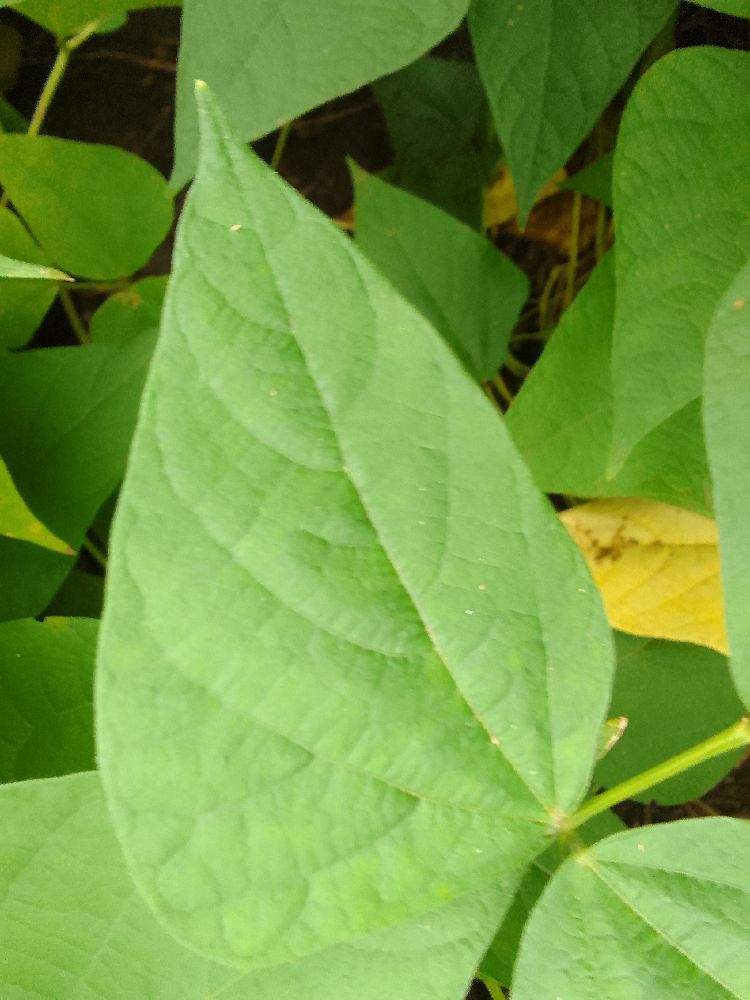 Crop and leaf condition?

common bean, healthy
